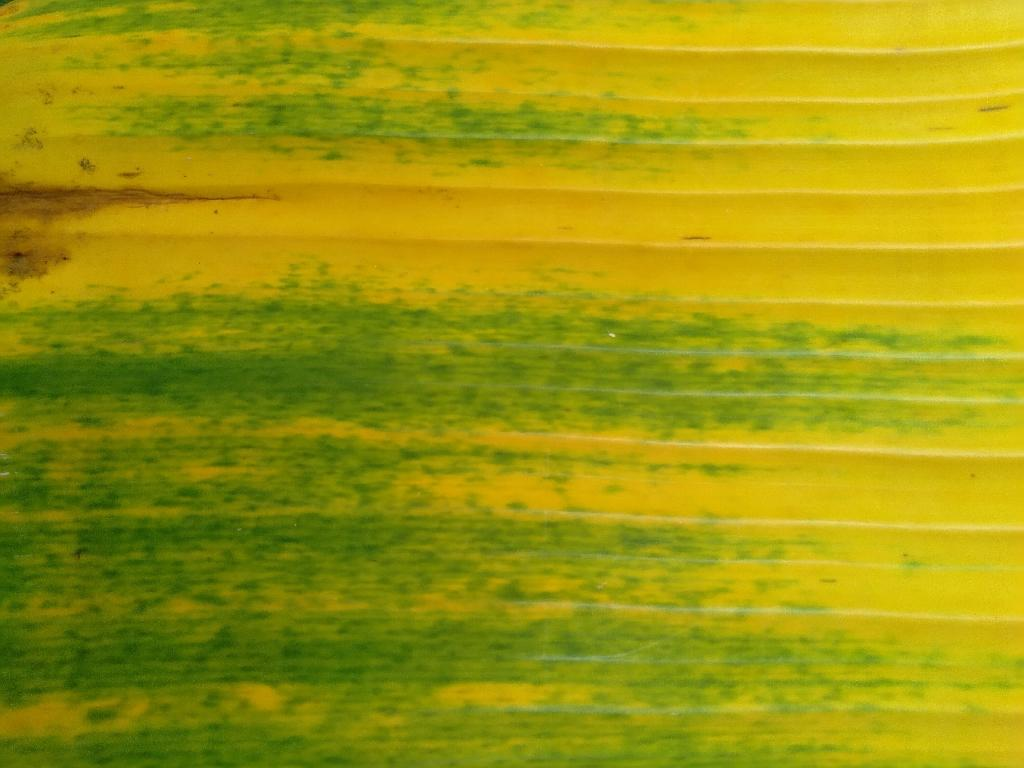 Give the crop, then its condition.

banana, fusarium wilt race 1
